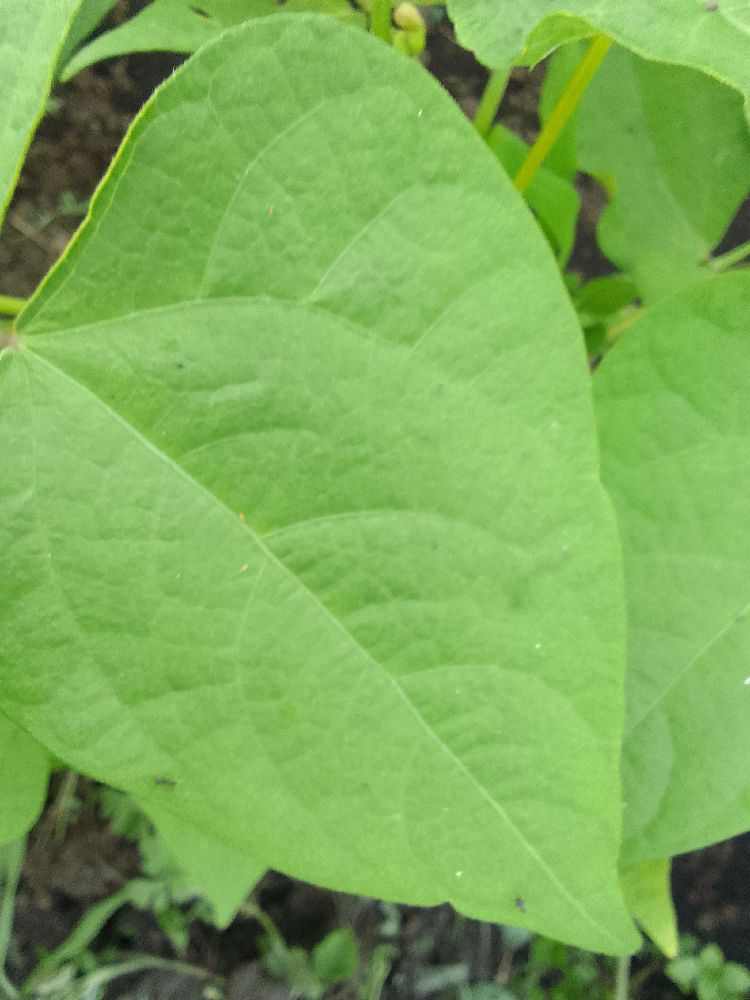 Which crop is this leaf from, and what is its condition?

common bean, healthy
